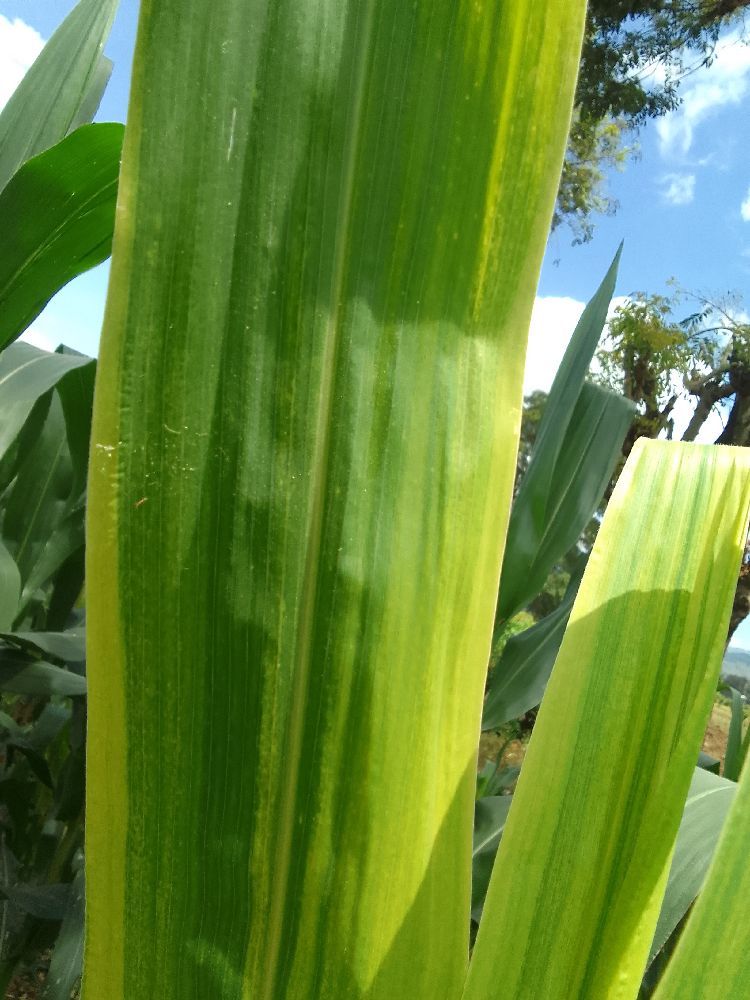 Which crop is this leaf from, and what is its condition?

maize, maize lethal necrosis
